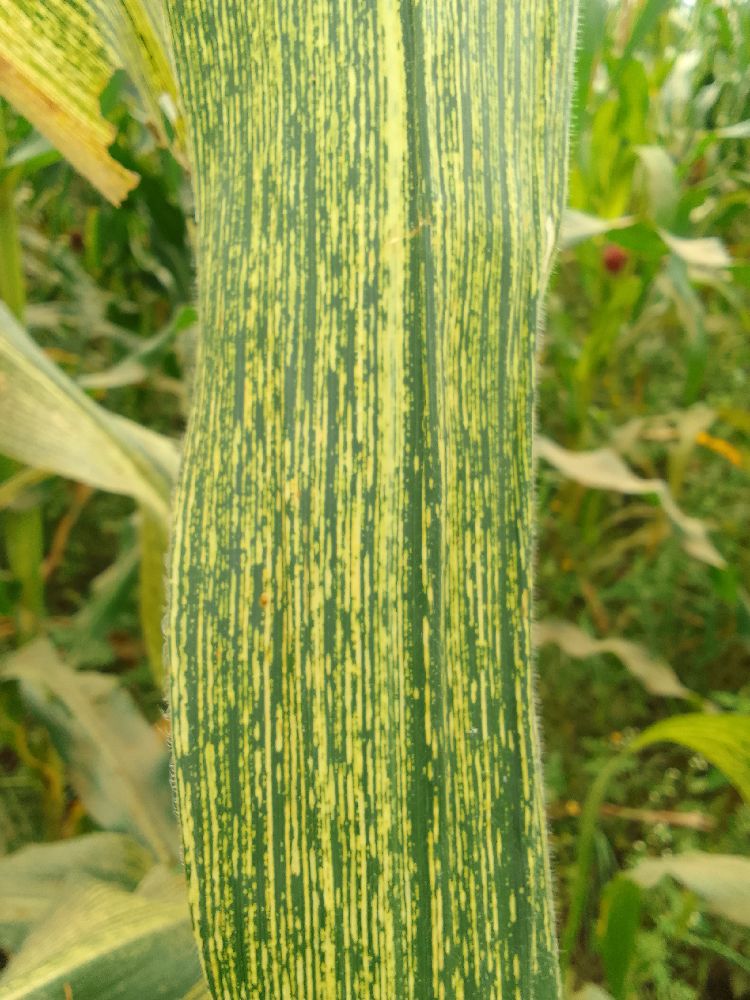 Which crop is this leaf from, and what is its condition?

maize, maize streak virus
